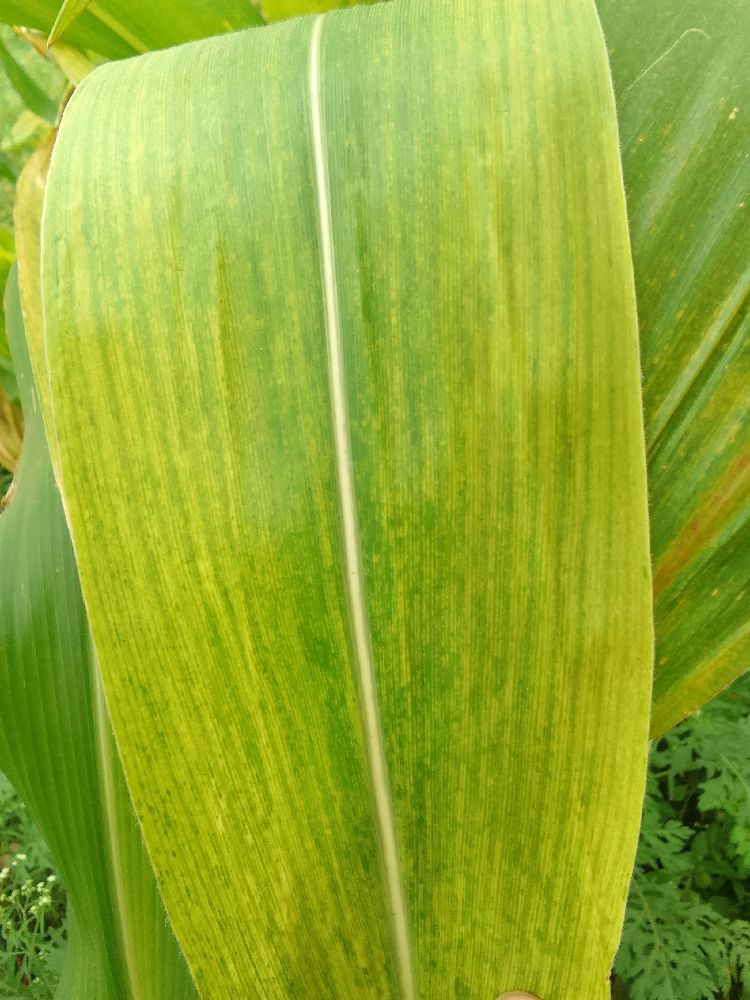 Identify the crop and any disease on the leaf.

maize, maize lethal necrosis
